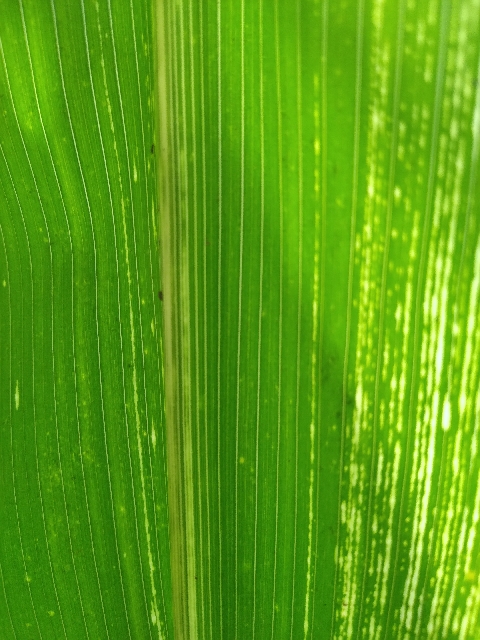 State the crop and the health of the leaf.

maize, maize streak virus
